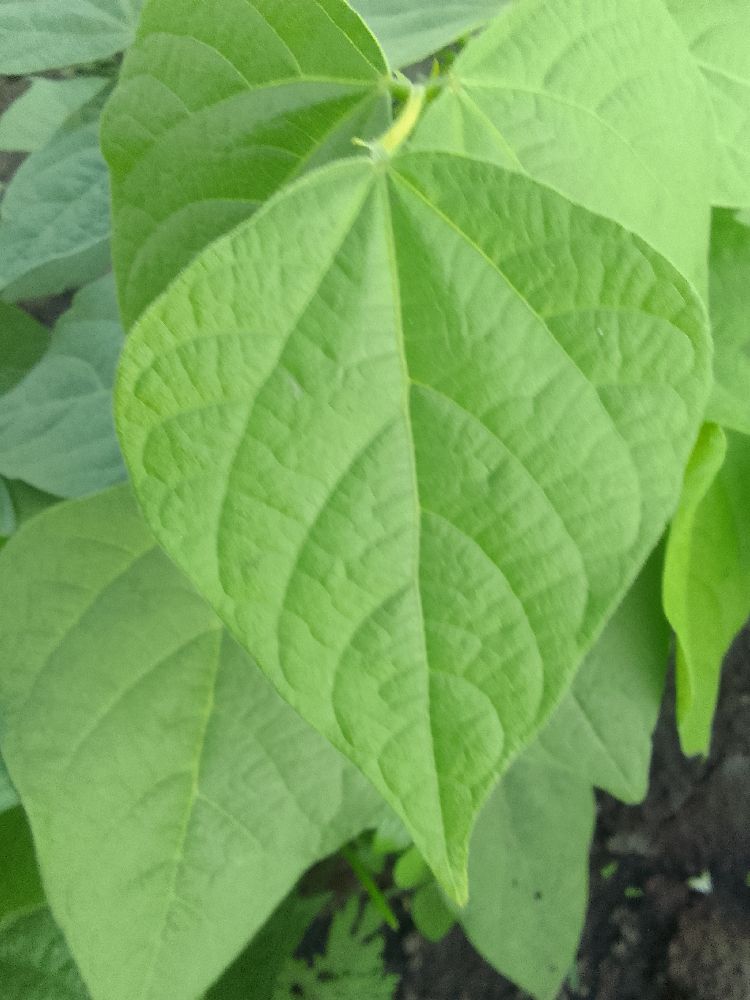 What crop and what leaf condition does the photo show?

common bean, healthy
